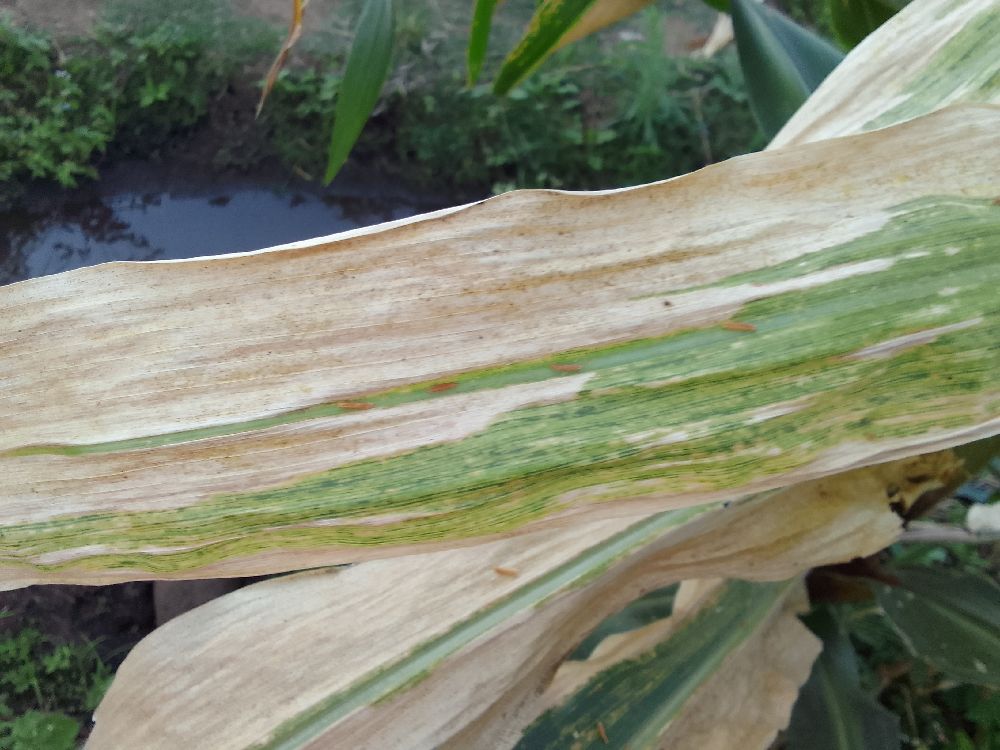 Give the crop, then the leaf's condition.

maize, maize lethal necrosis
